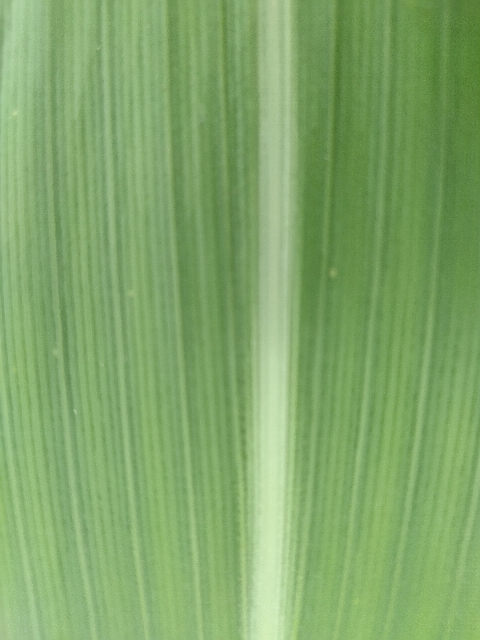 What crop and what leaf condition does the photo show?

maize, healthy
